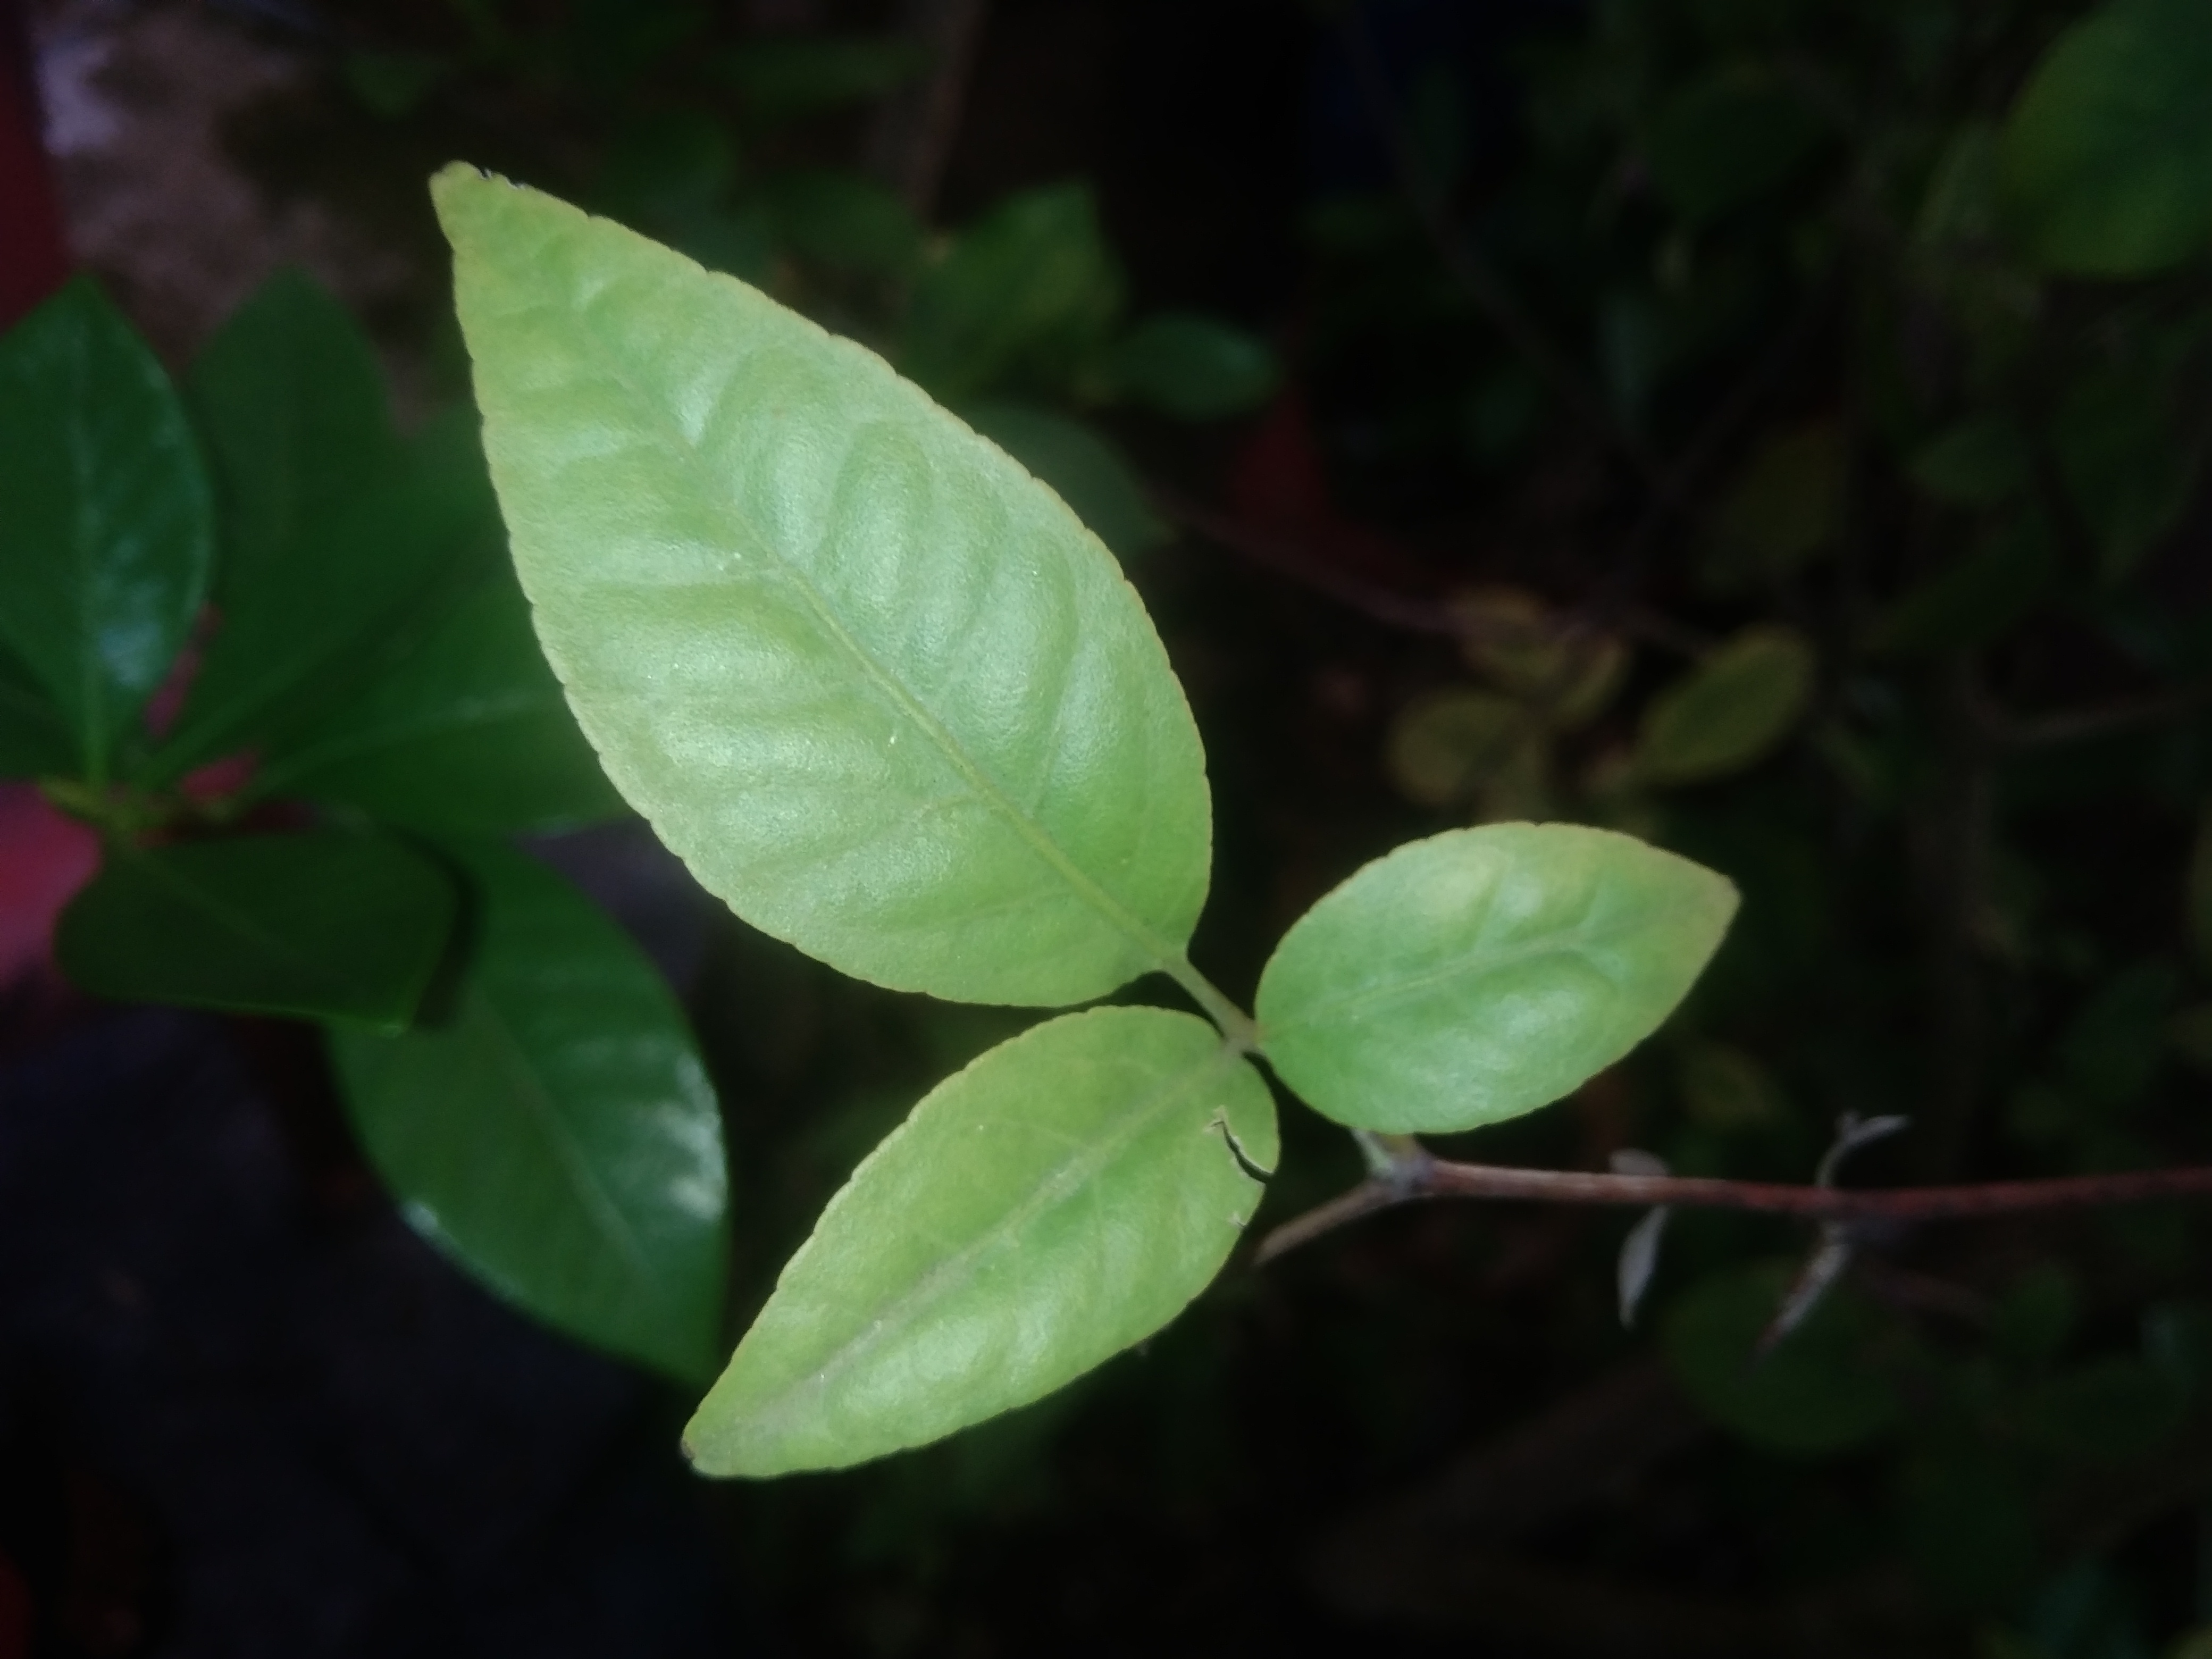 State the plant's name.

wood apple
